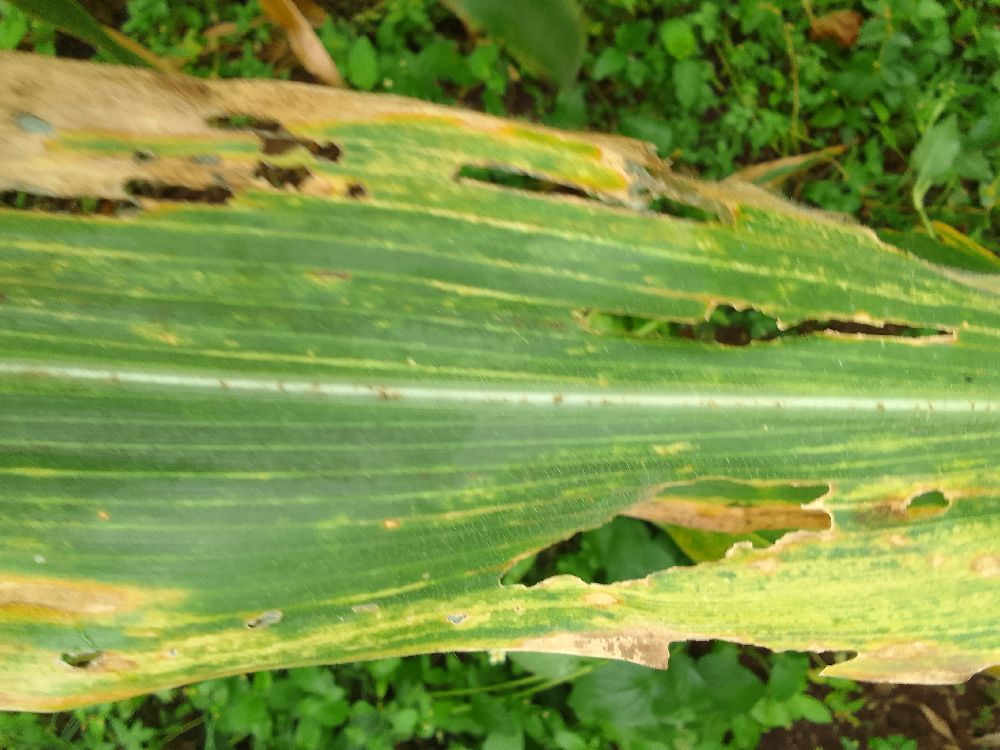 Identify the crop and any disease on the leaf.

maize, maize lethal necrosis
